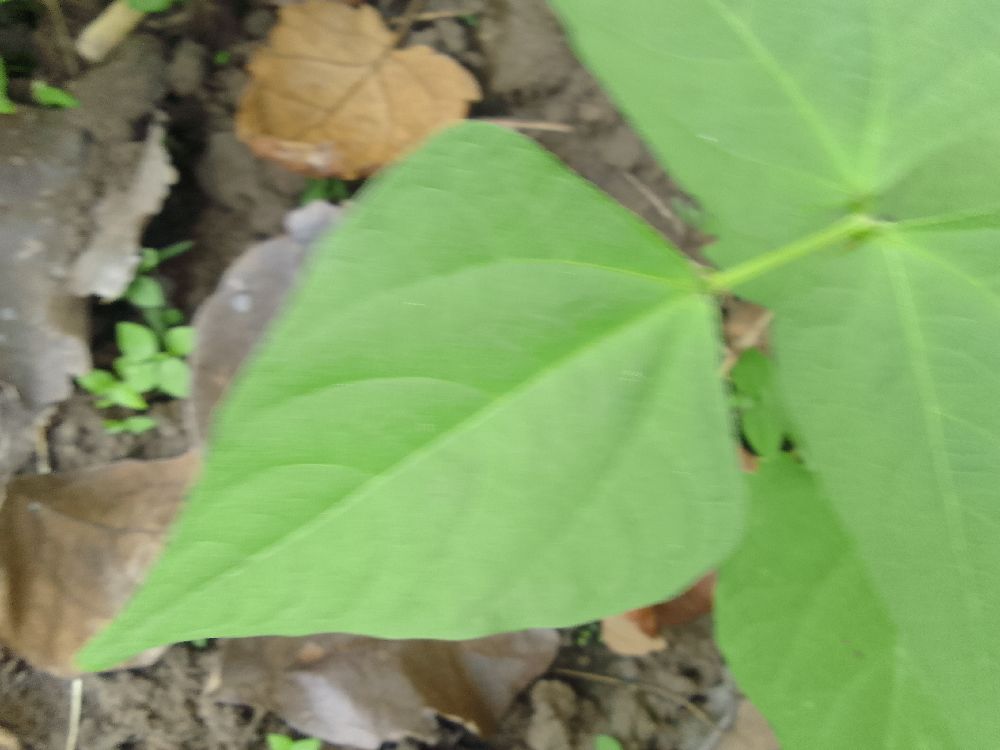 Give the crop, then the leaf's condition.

common bean, healthy
